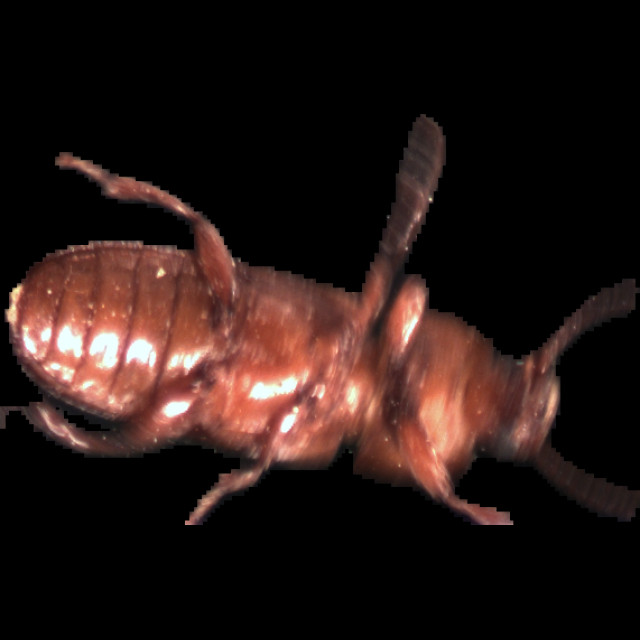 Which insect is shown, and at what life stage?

mealworm beetle
